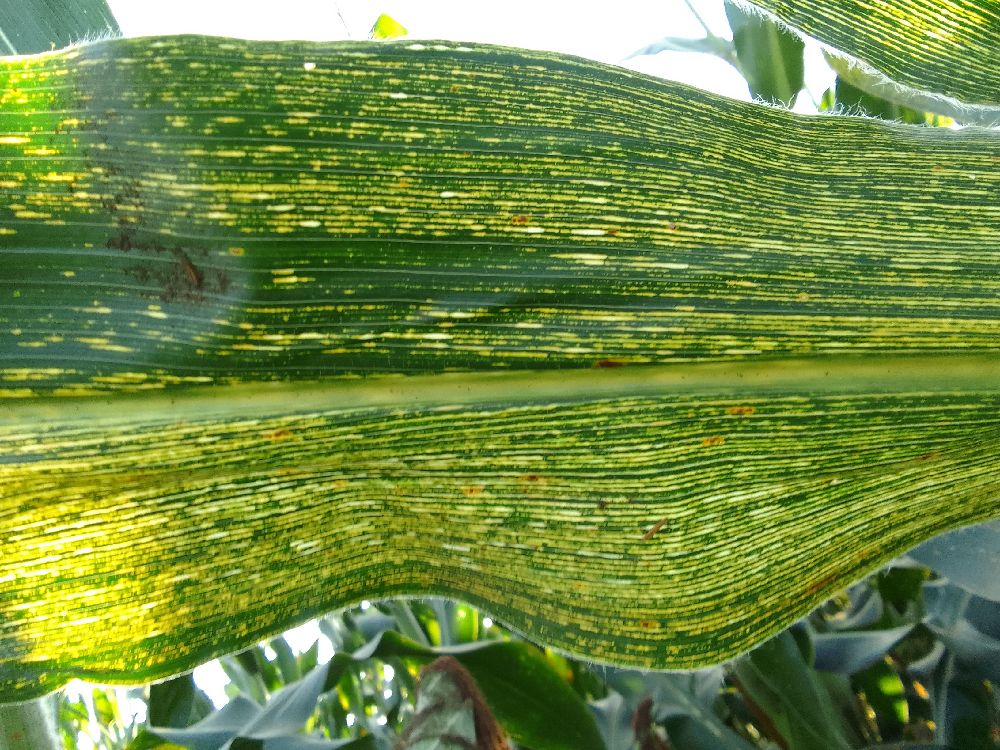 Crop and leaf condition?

maize, maize streak virus
